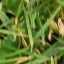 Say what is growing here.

grass
